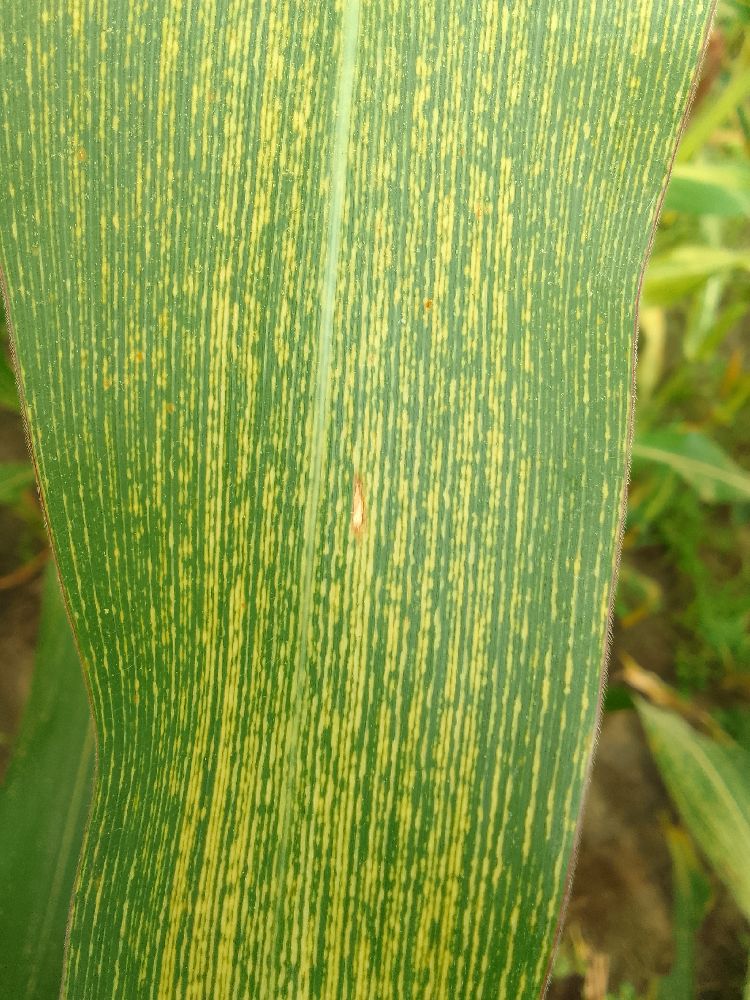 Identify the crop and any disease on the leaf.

maize, maize streak virus
